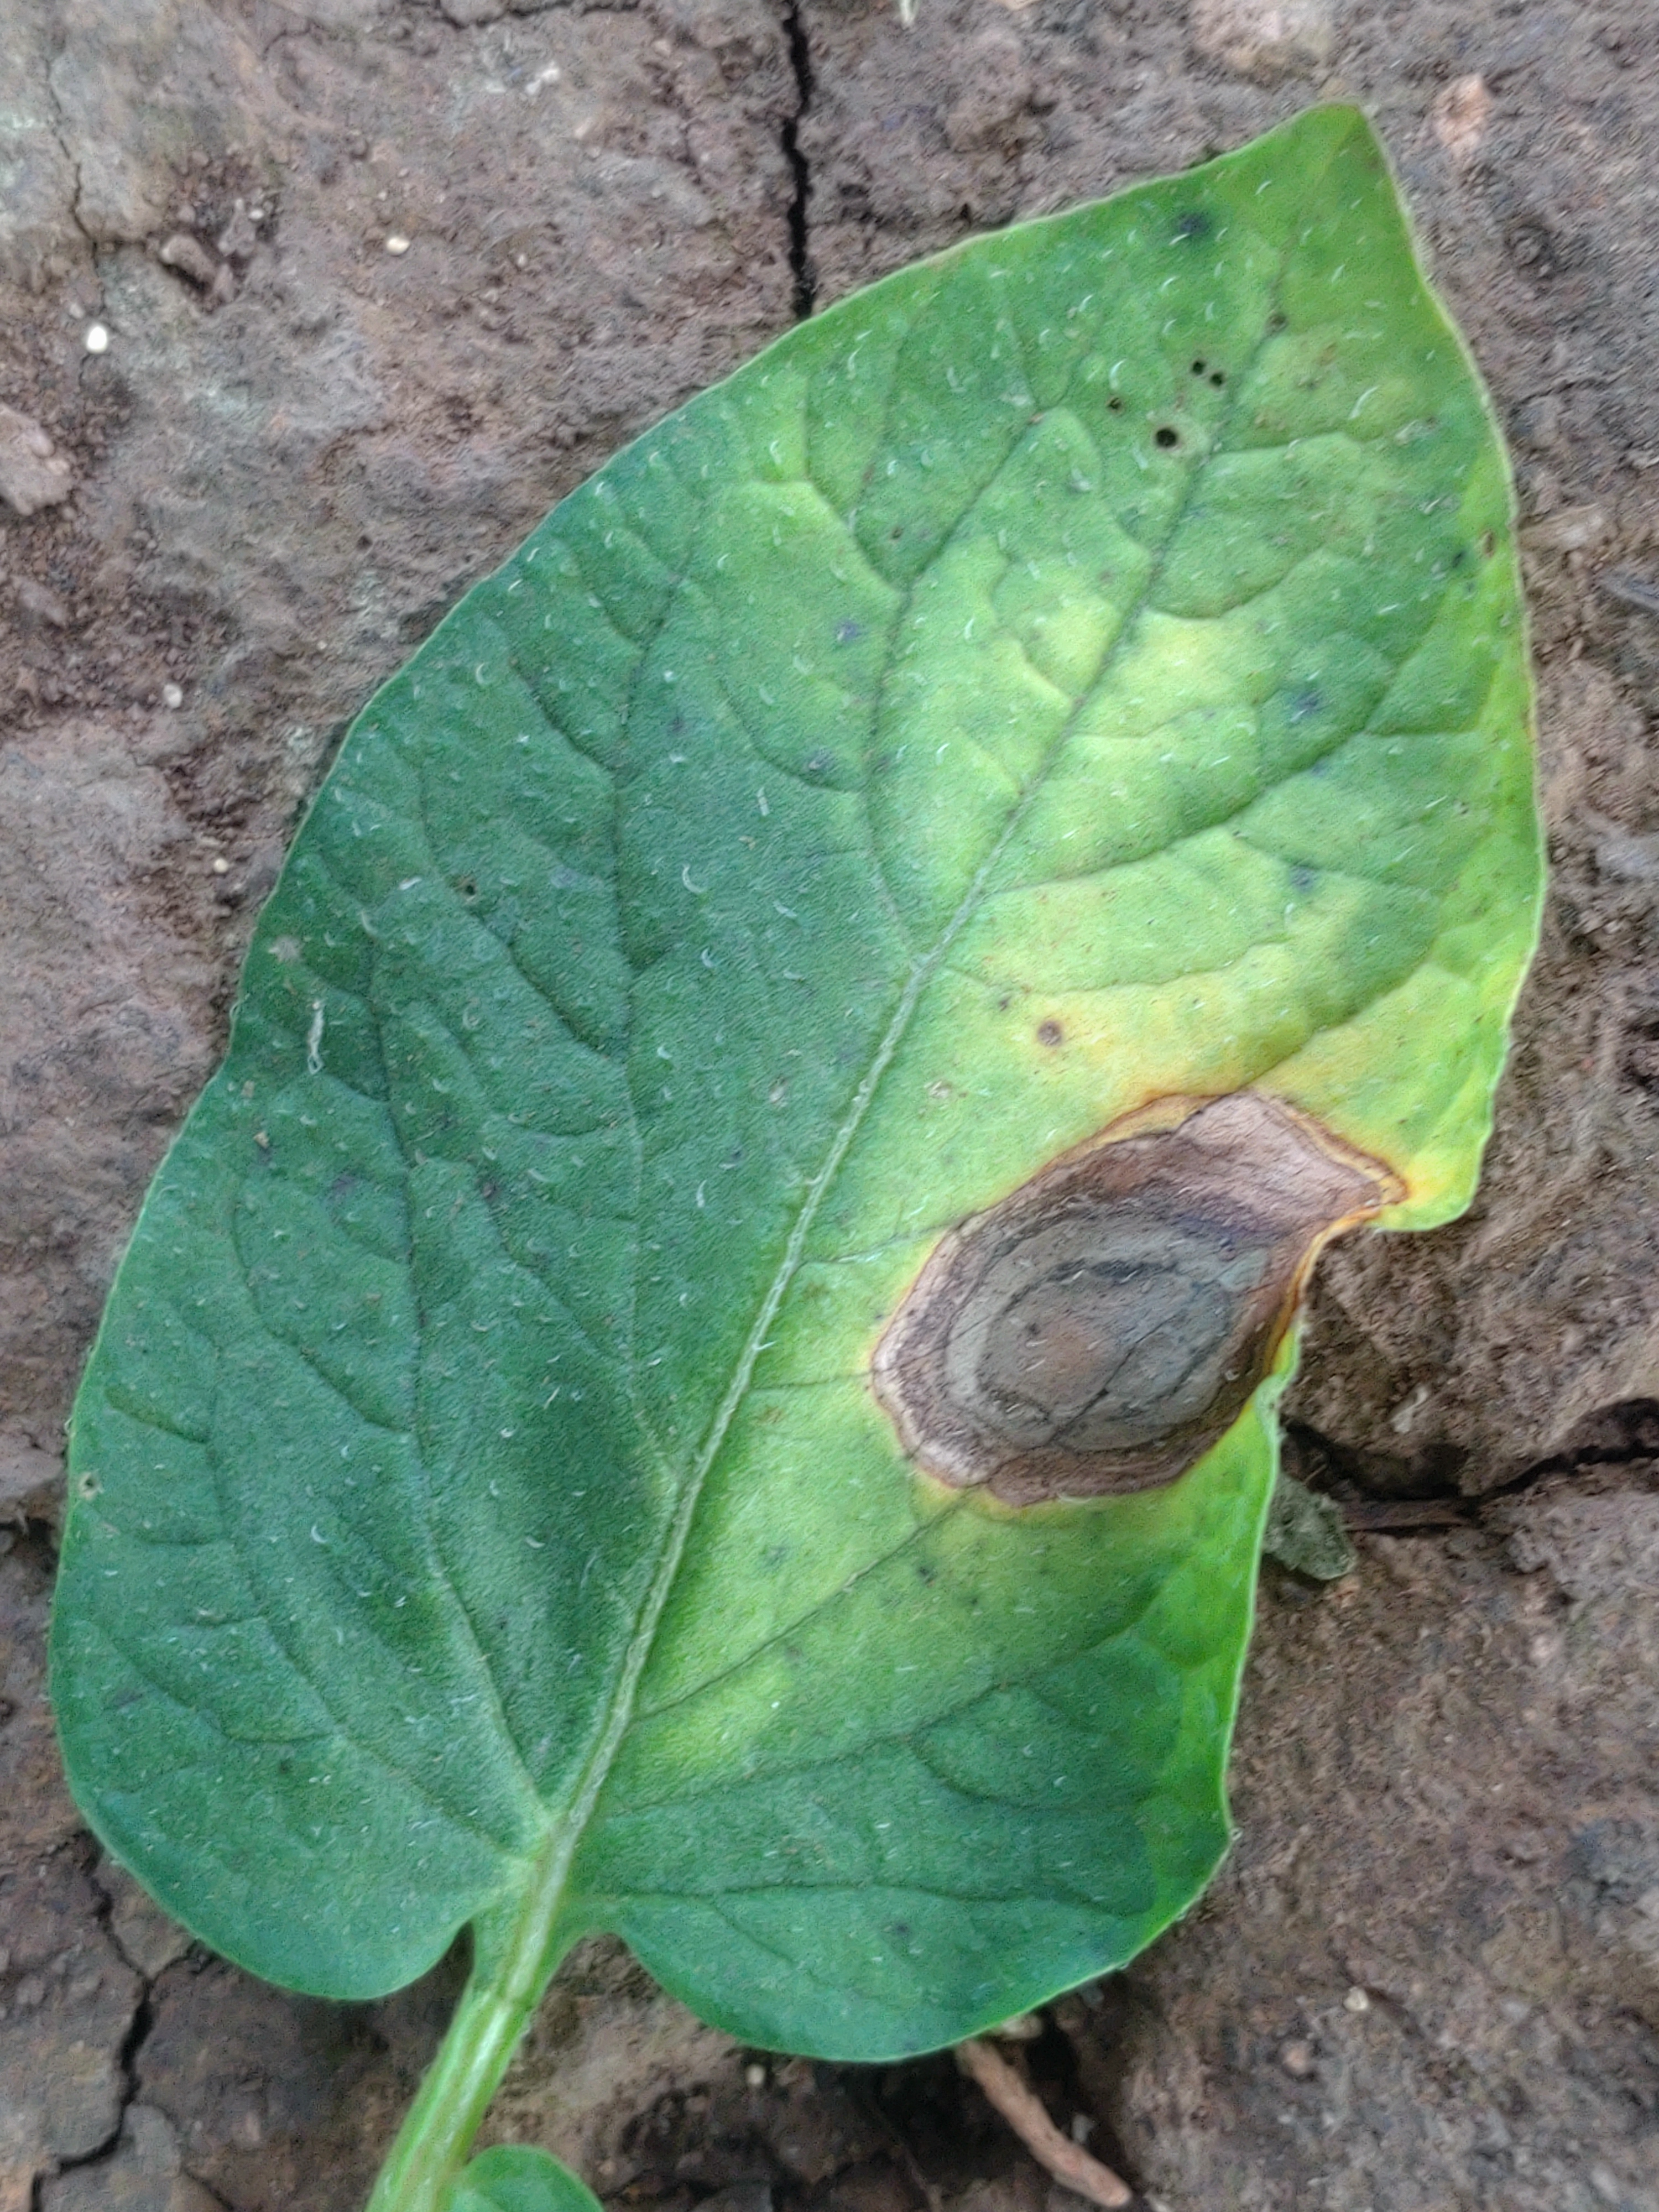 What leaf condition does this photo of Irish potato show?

early blight
